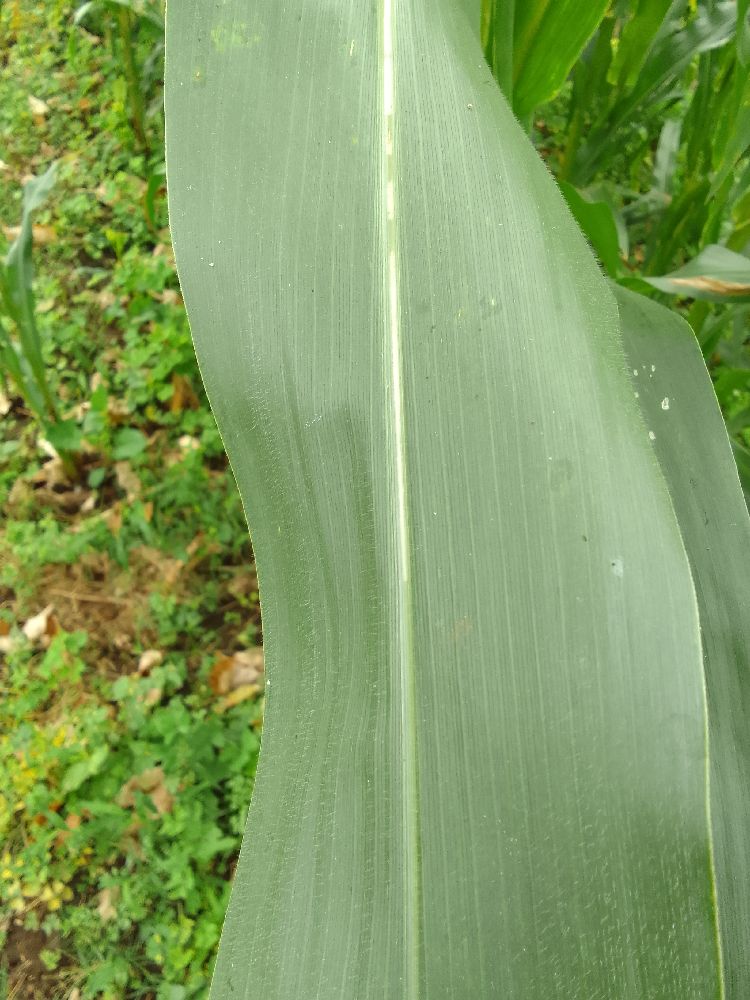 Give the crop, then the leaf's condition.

maize, healthy
